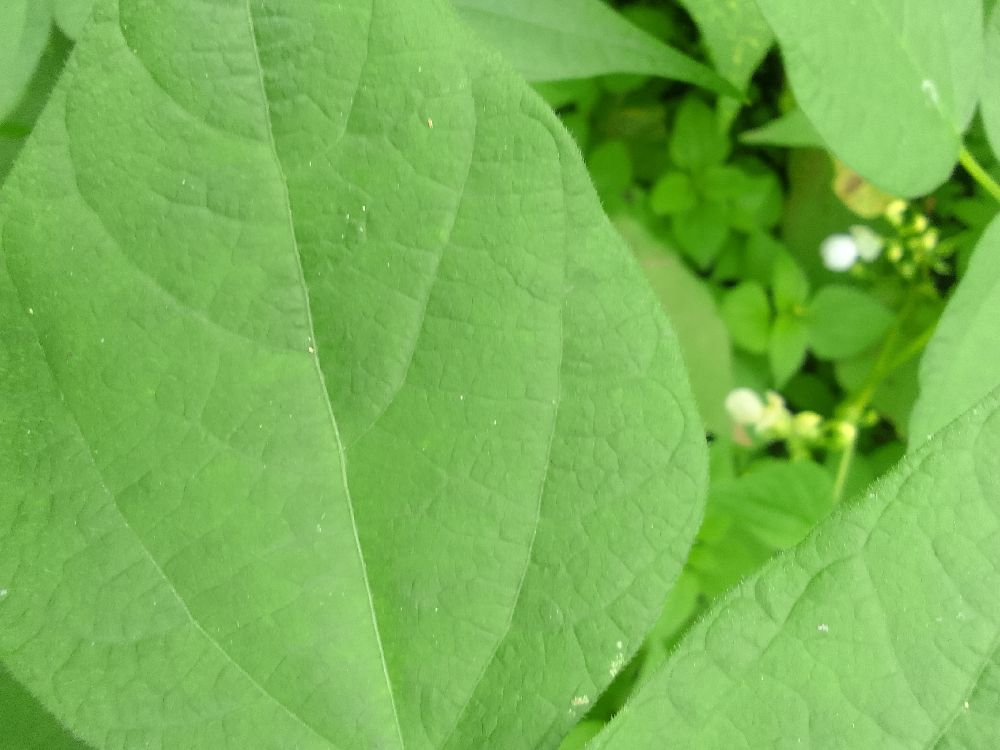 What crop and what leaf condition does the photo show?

common bean, healthy
